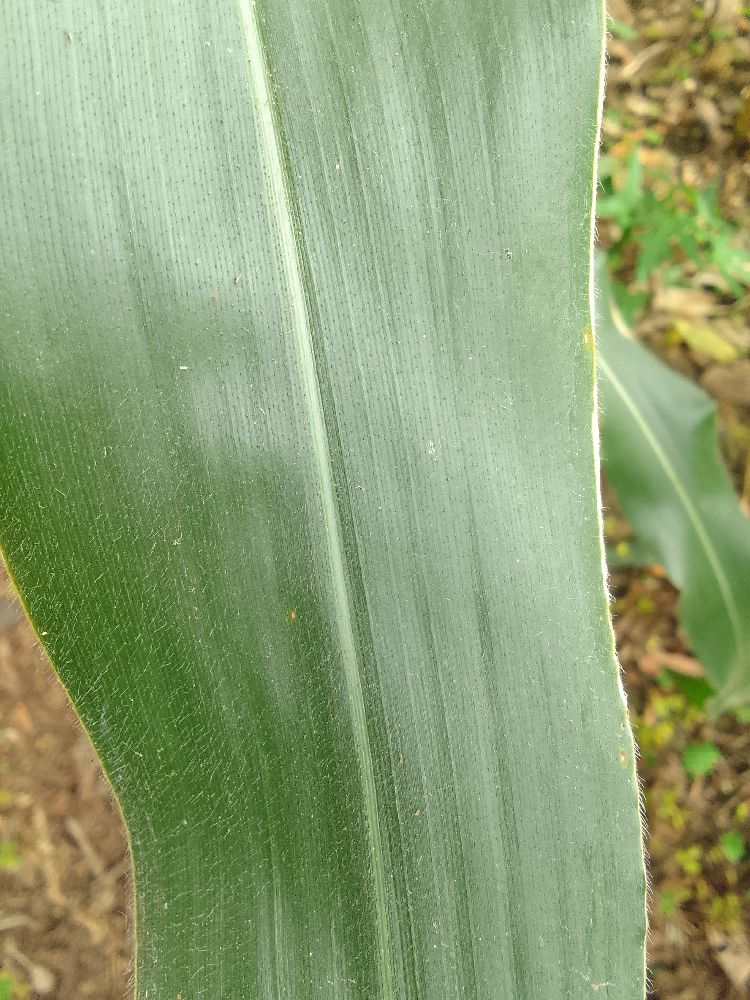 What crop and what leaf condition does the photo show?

maize, healthy
